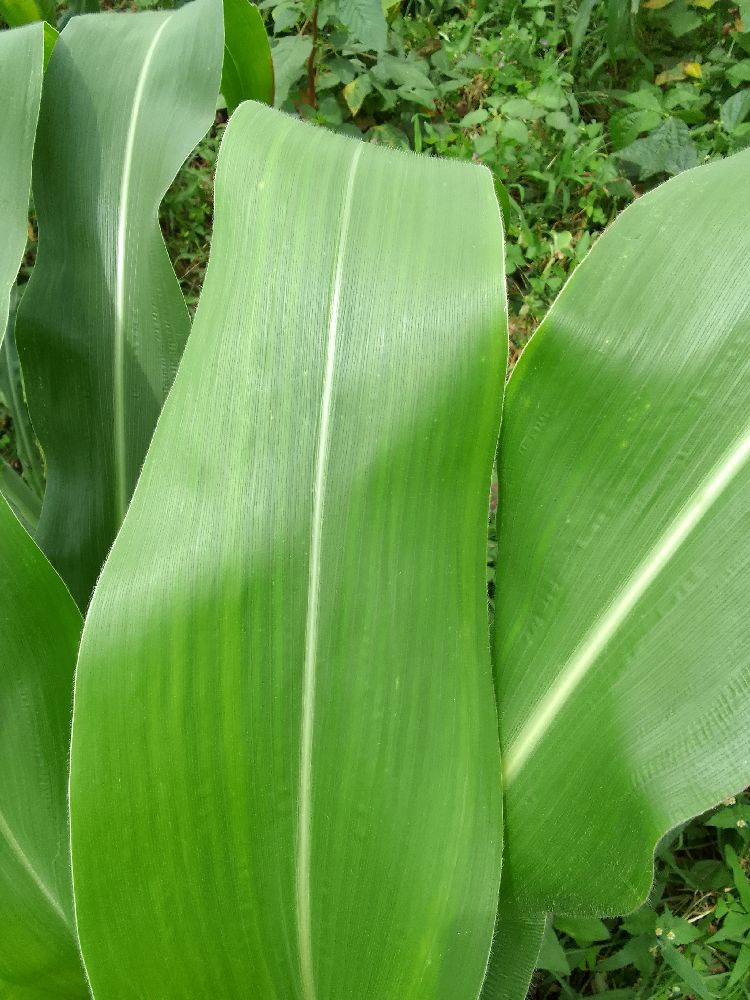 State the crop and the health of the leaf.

maize, healthy
